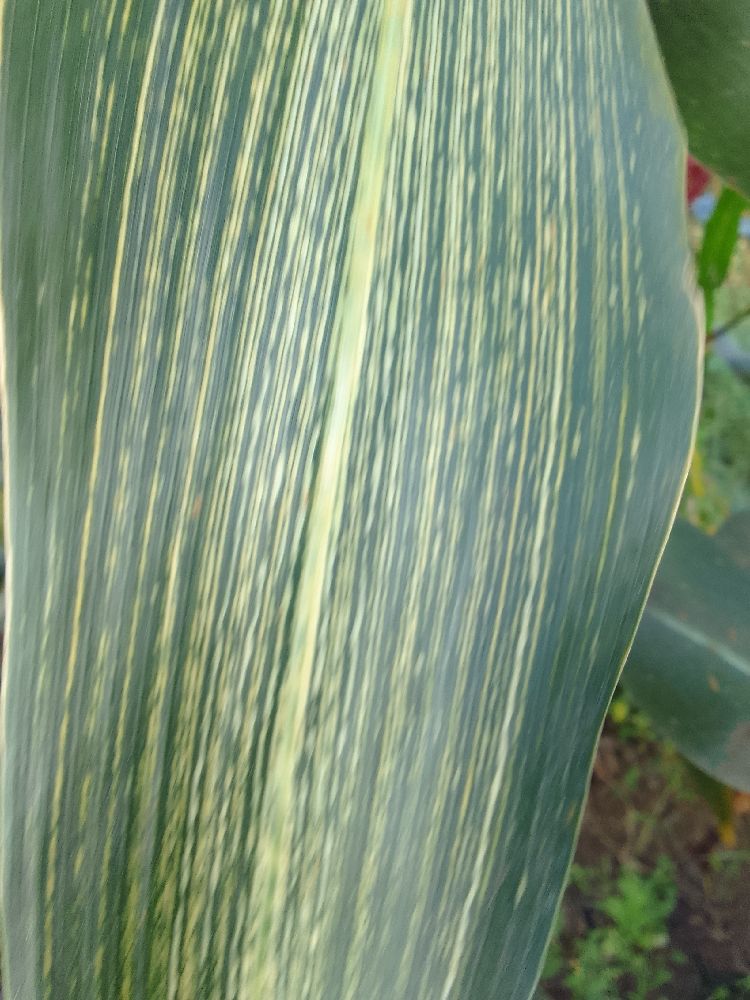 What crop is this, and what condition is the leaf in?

maize, maize streak virus
